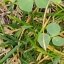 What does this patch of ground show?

unstructured weed
